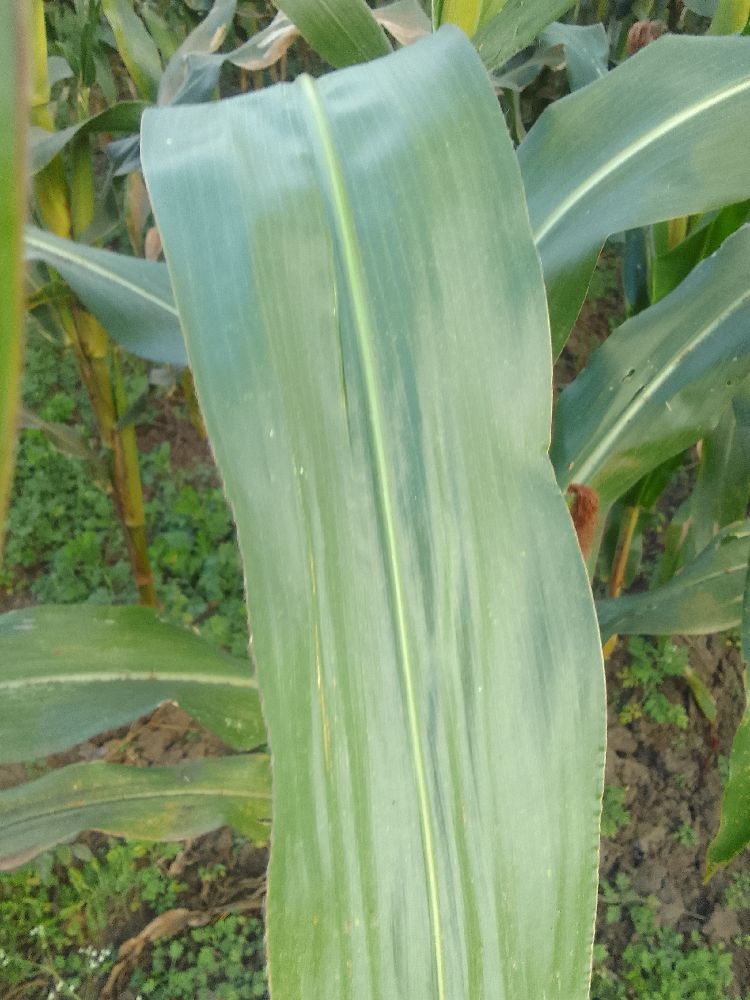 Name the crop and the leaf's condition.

maize, healthy
